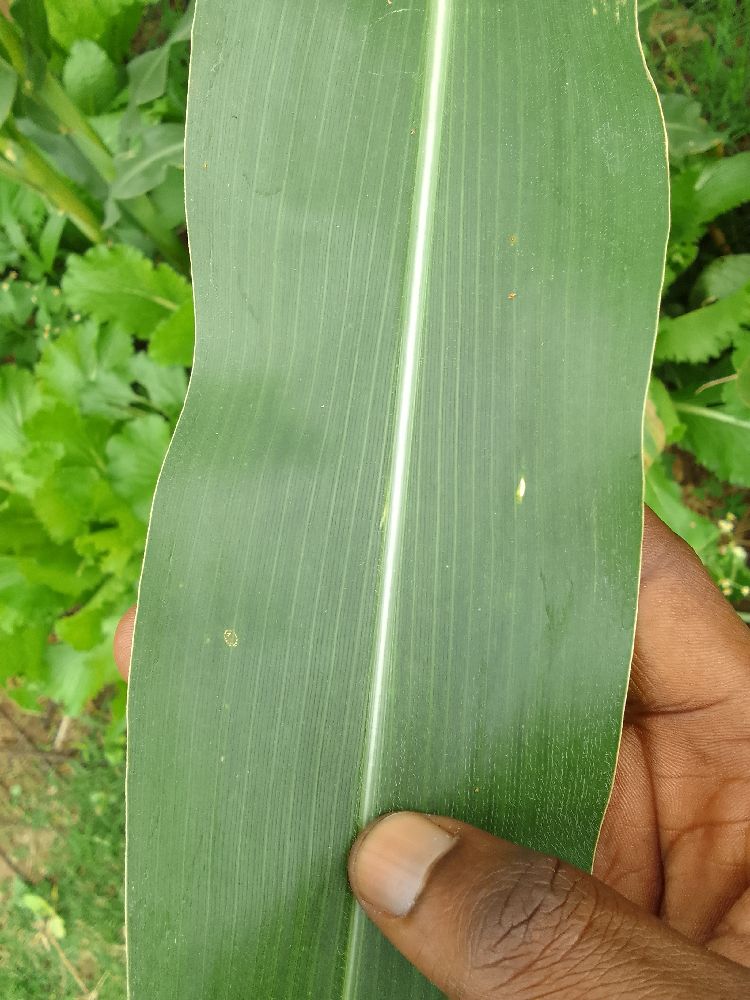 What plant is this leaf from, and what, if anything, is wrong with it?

maize, healthy
